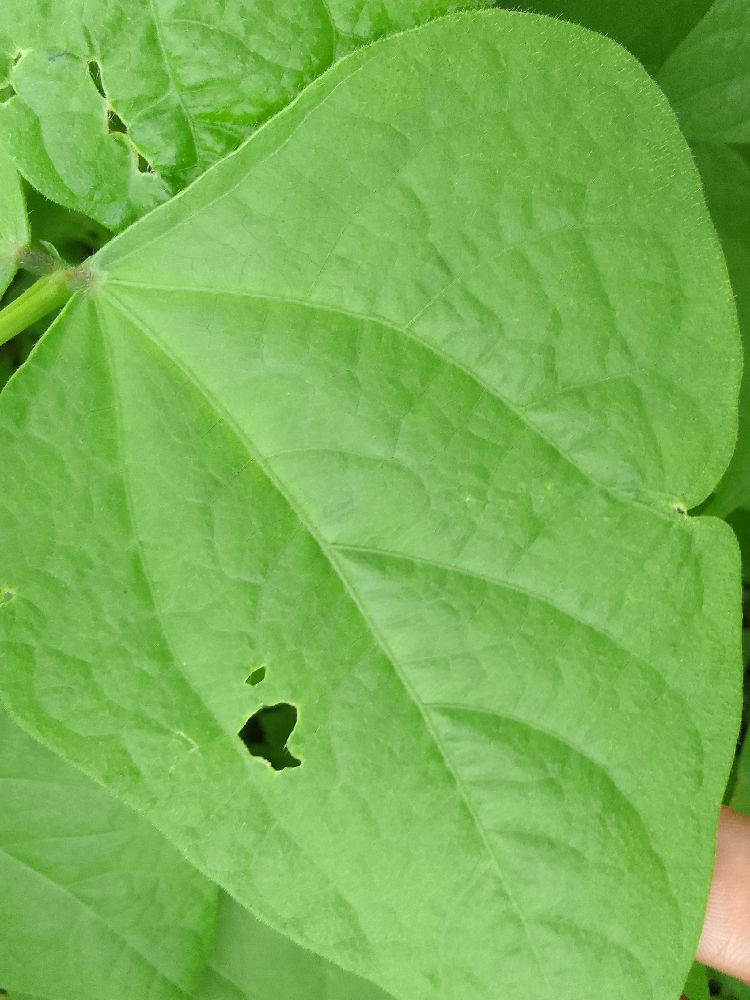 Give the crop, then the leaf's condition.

common bean, healthy
